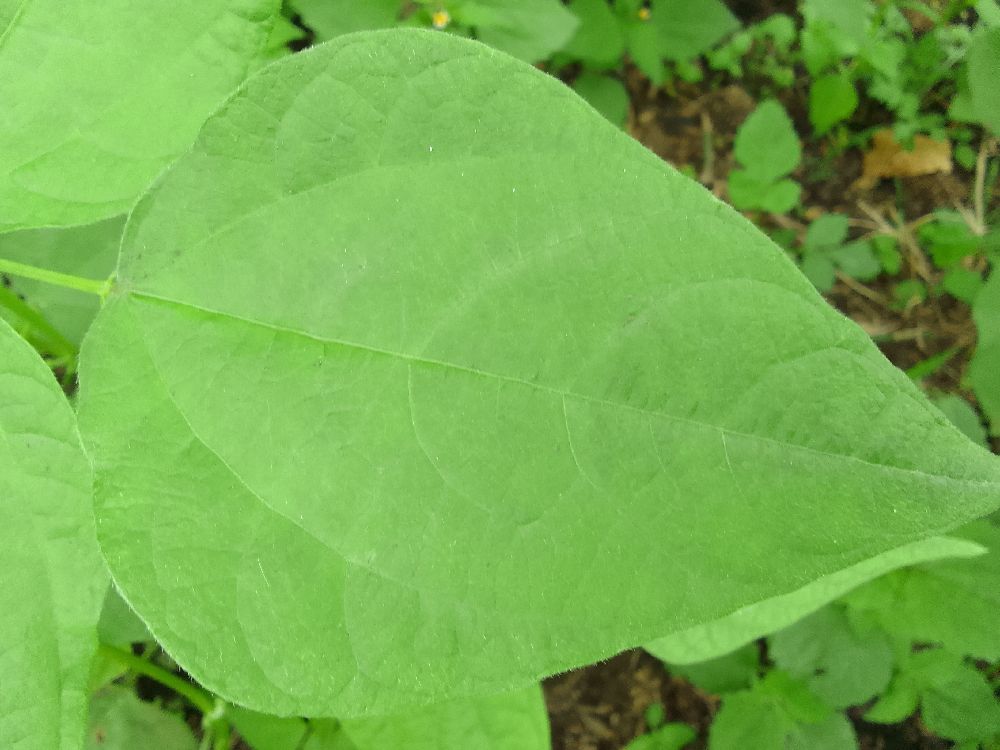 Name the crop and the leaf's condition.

common bean, healthy
